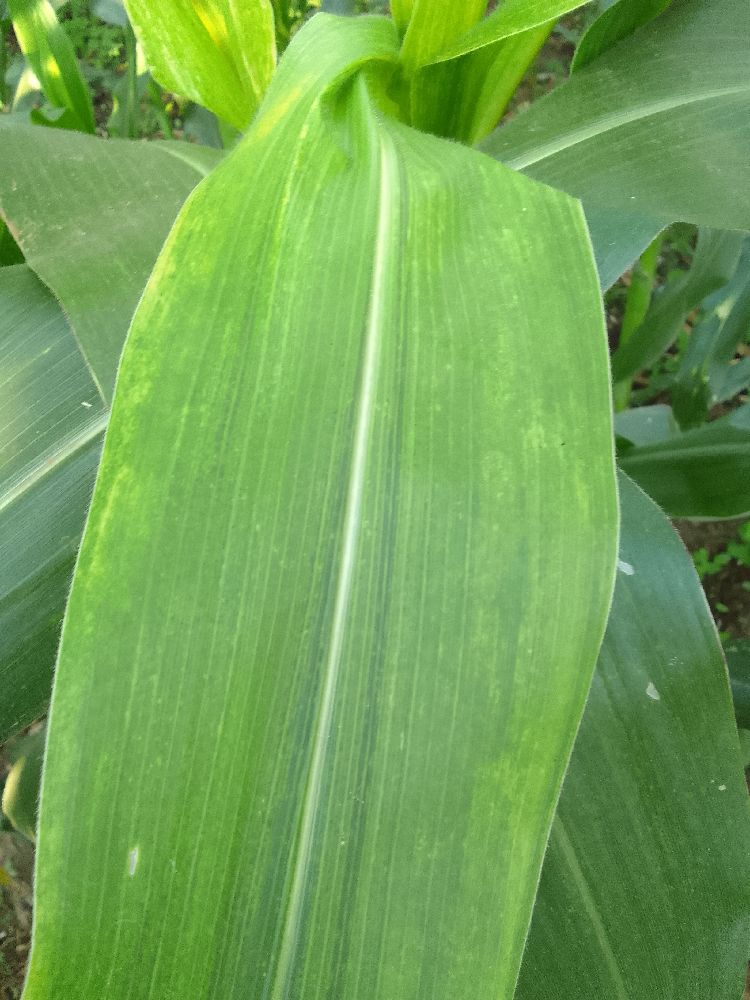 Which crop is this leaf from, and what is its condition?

maize, maize lethal necrosis
